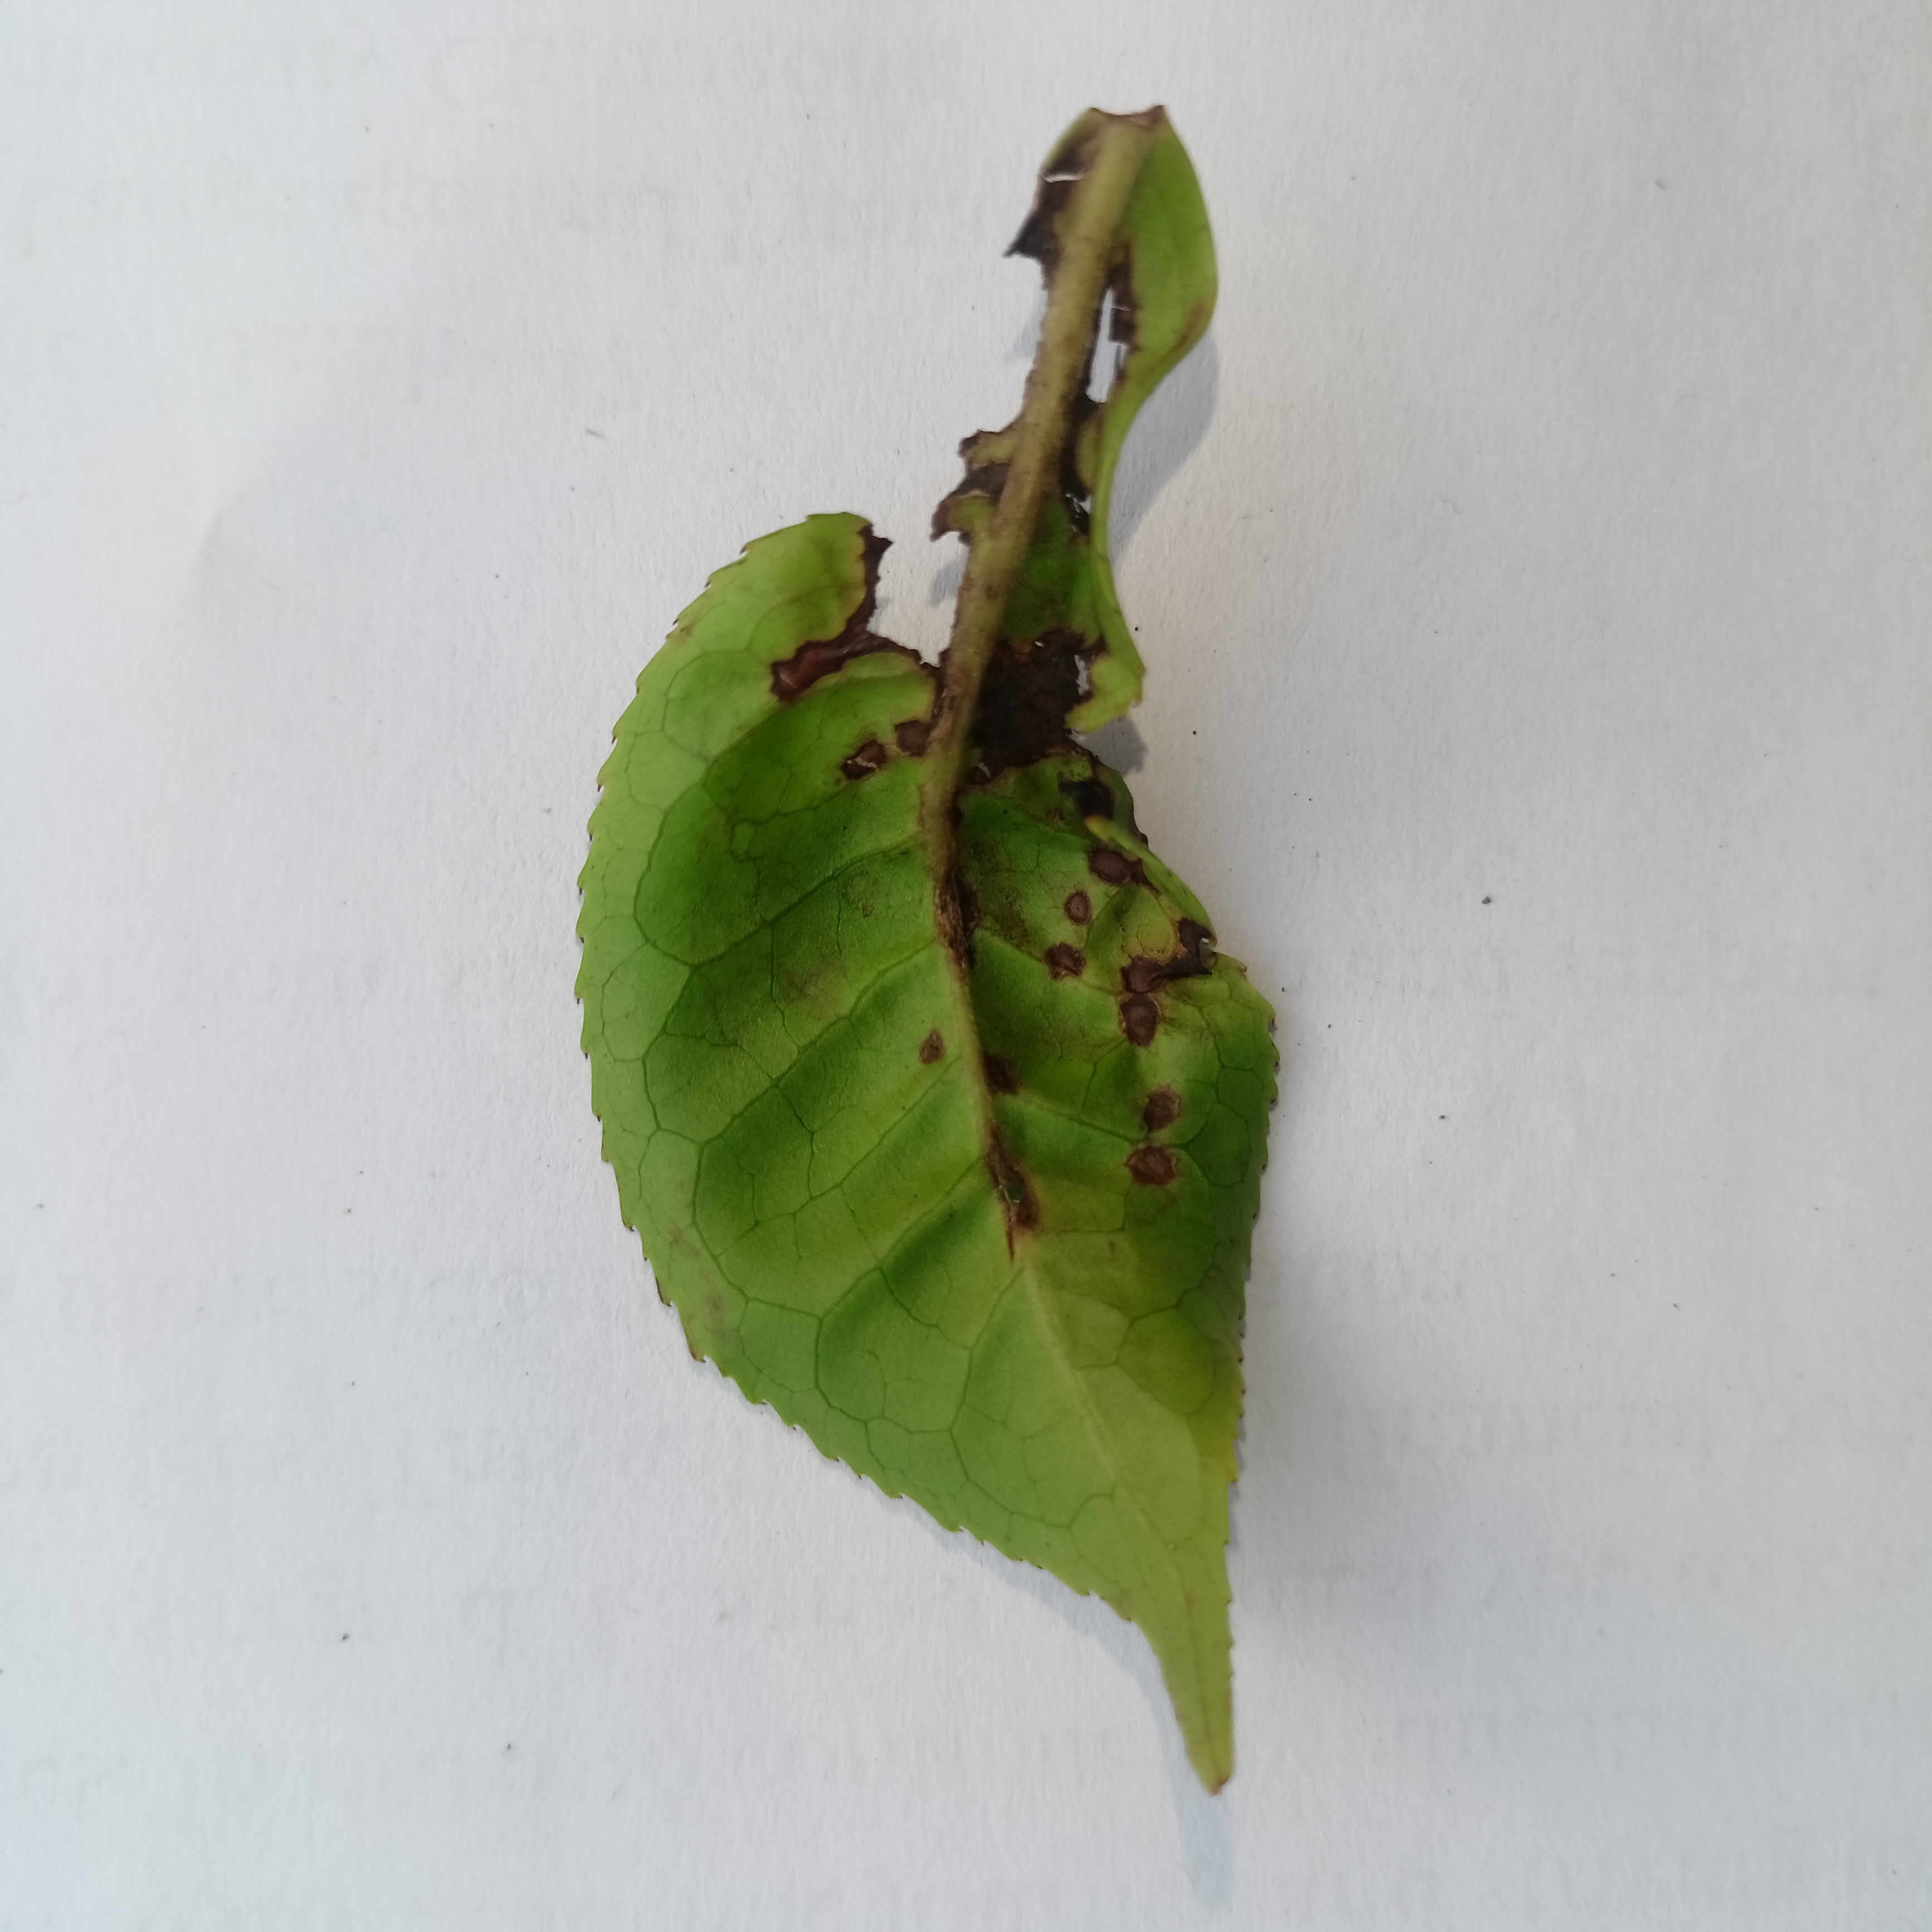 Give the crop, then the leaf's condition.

tea, helopeltis
